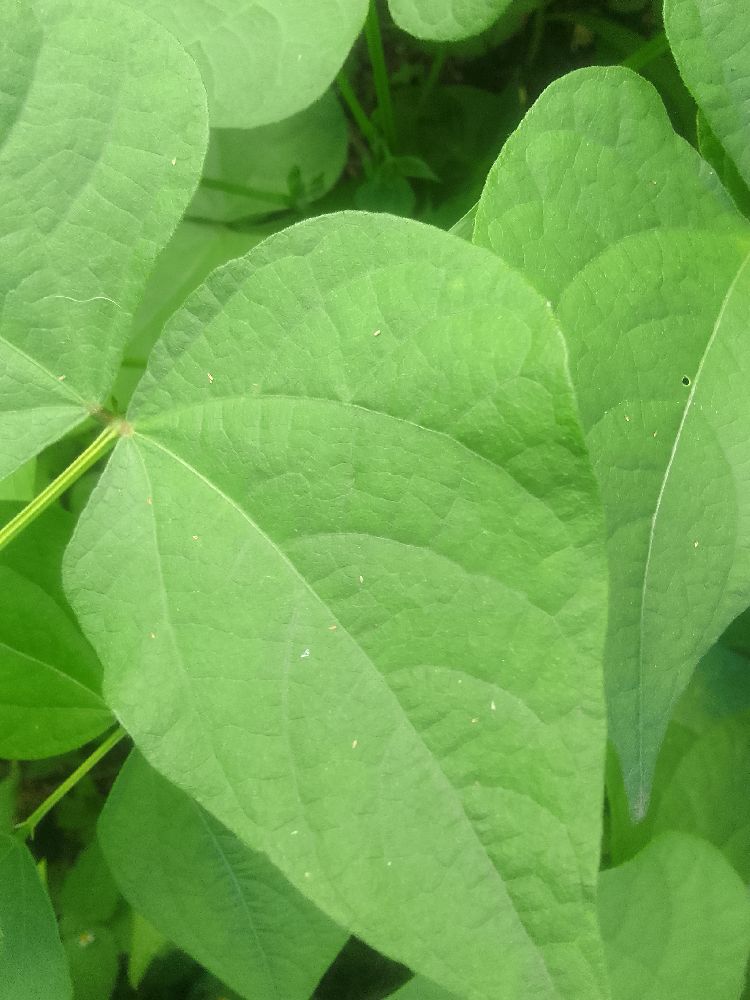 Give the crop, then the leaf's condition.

common bean, healthy
